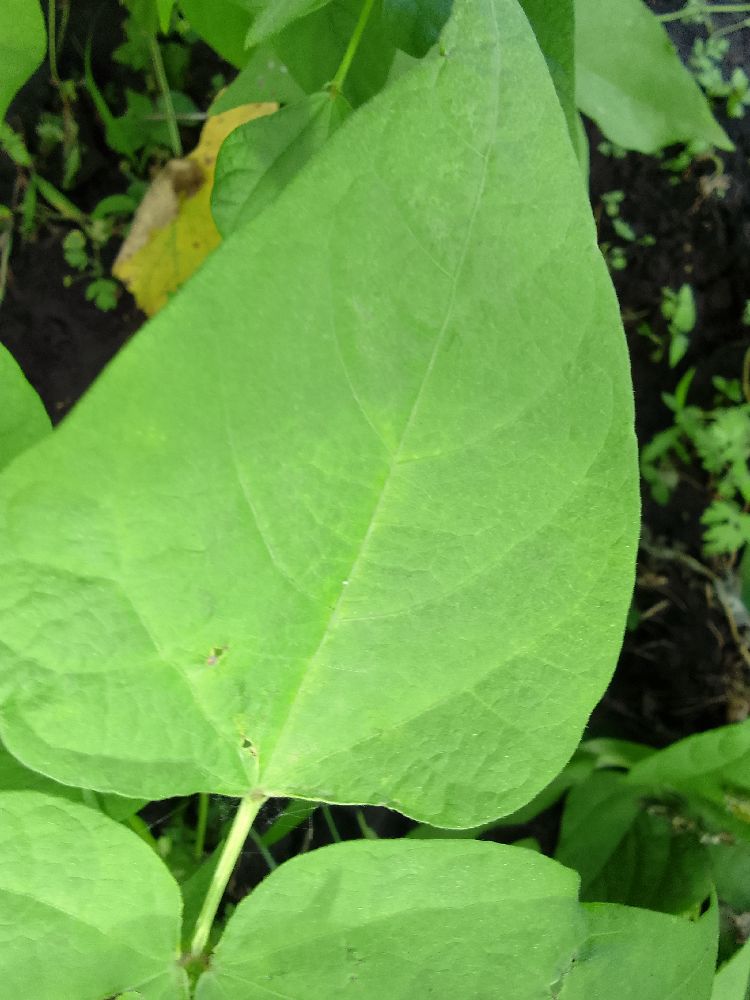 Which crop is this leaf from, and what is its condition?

common bean, healthy
